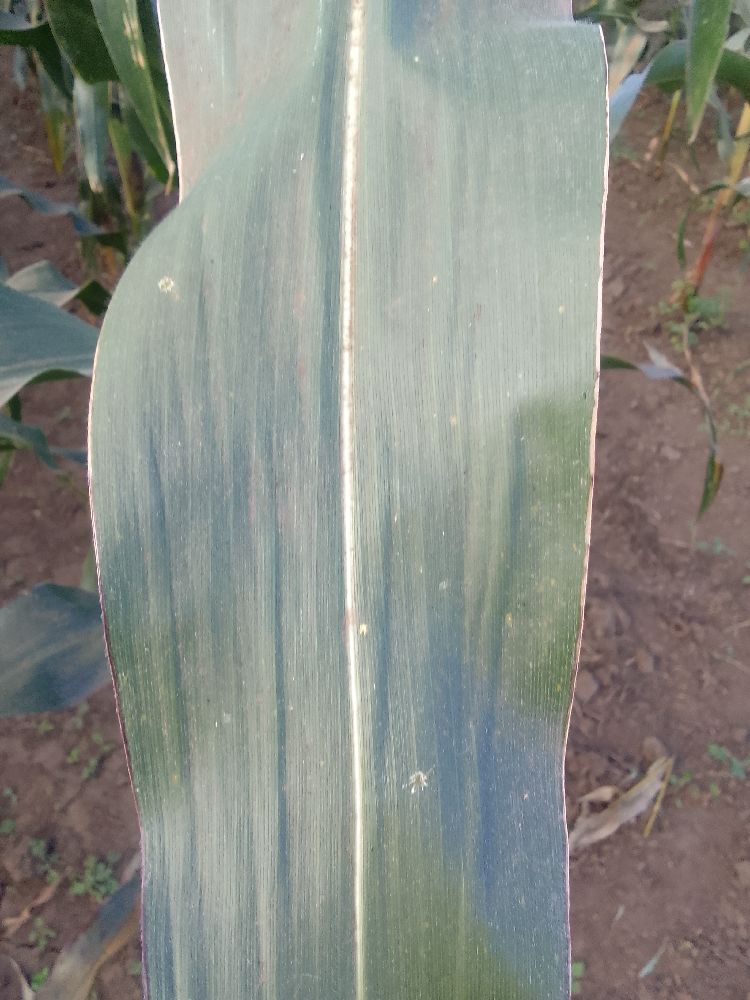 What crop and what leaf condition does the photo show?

maize, healthy
